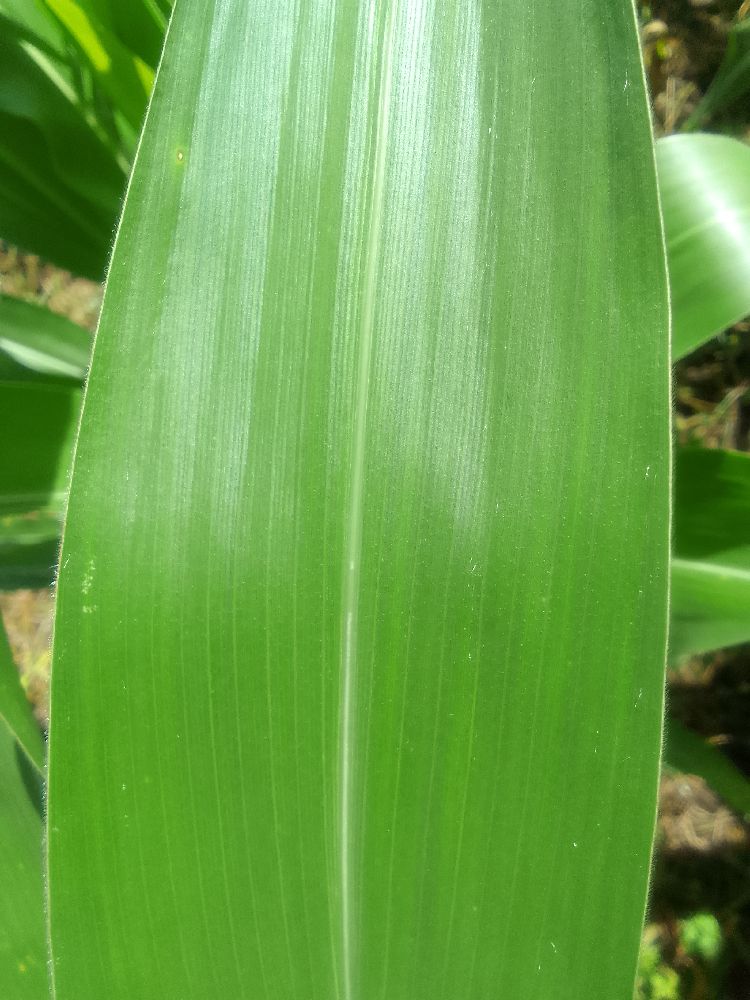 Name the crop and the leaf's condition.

maize, healthy
